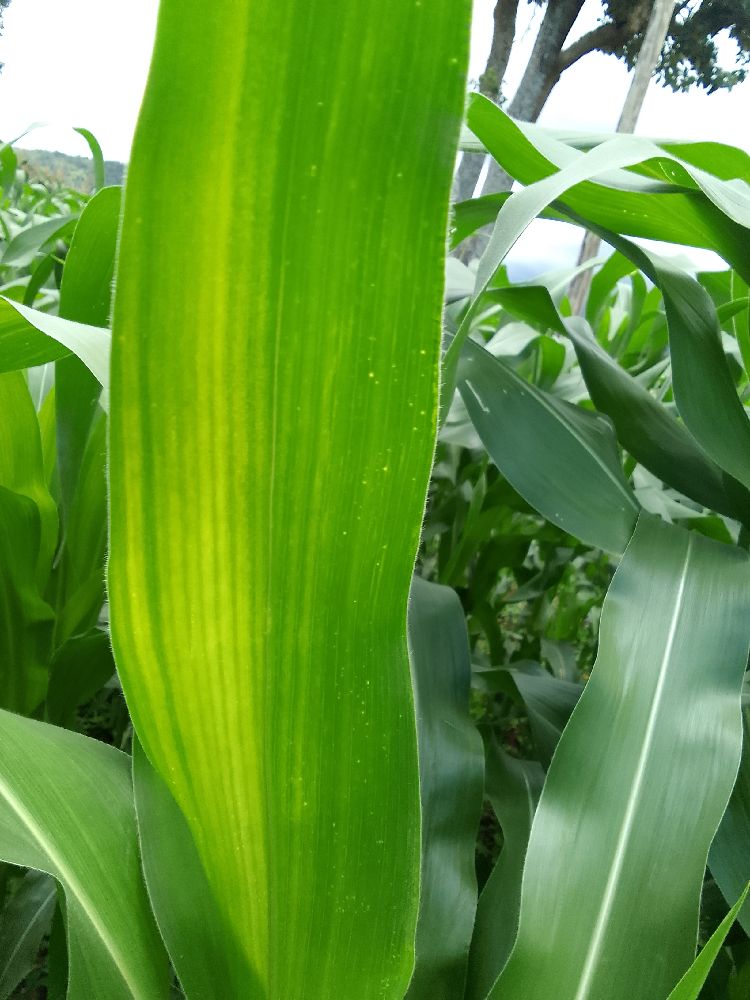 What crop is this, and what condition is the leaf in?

maize, maize lethal necrosis
